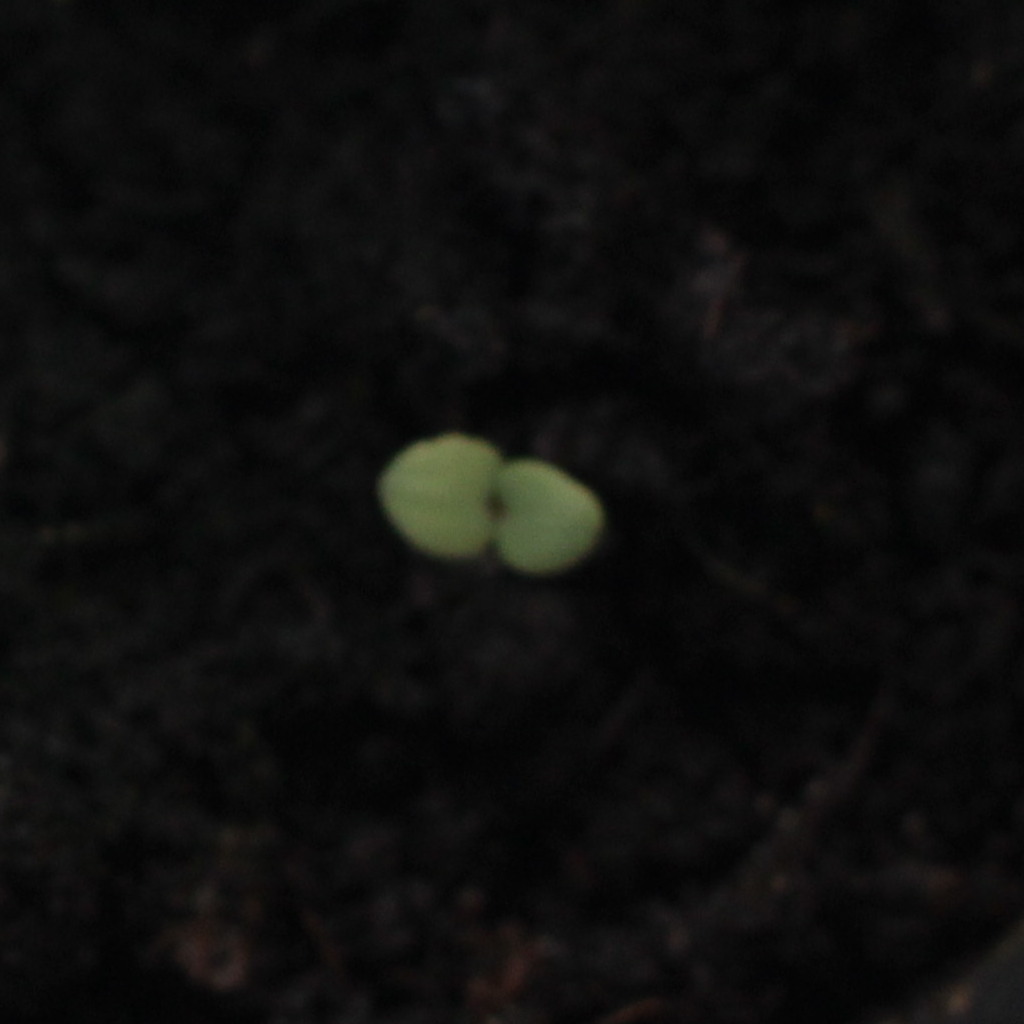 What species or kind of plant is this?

Veronica persica
